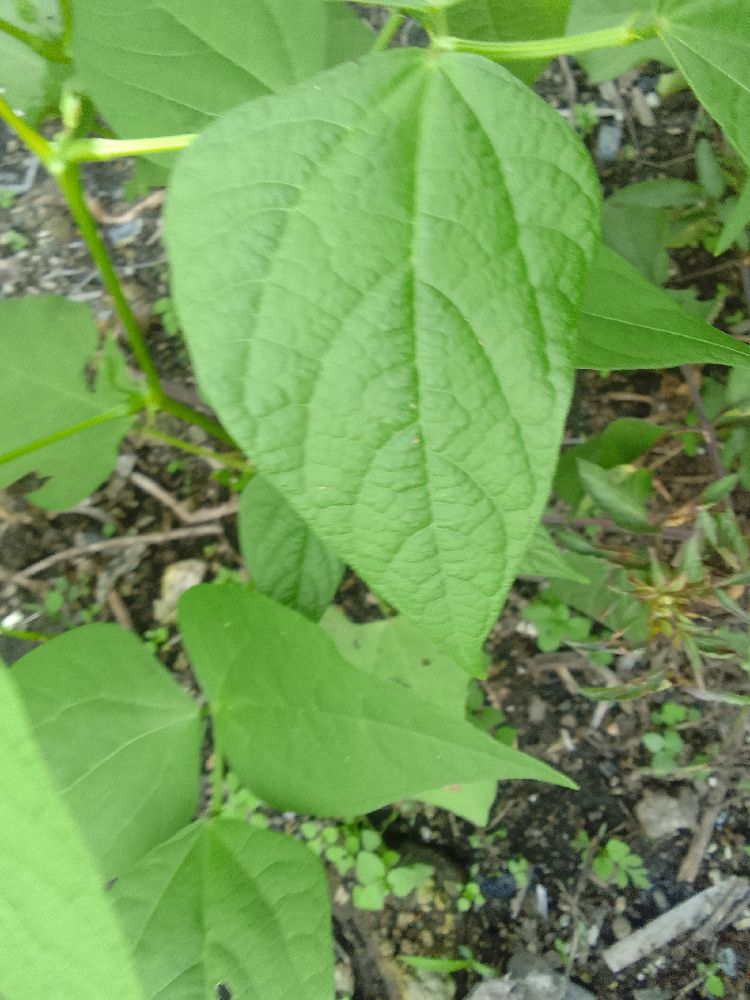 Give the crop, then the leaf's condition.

common bean, healthy
